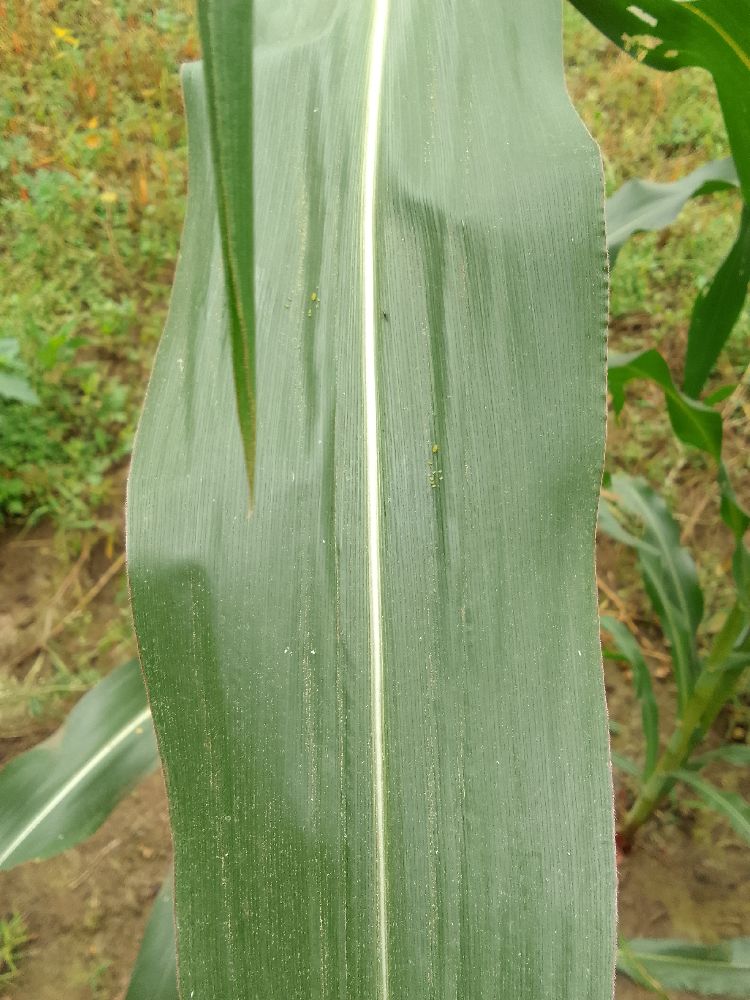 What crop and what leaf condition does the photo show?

maize, healthy
